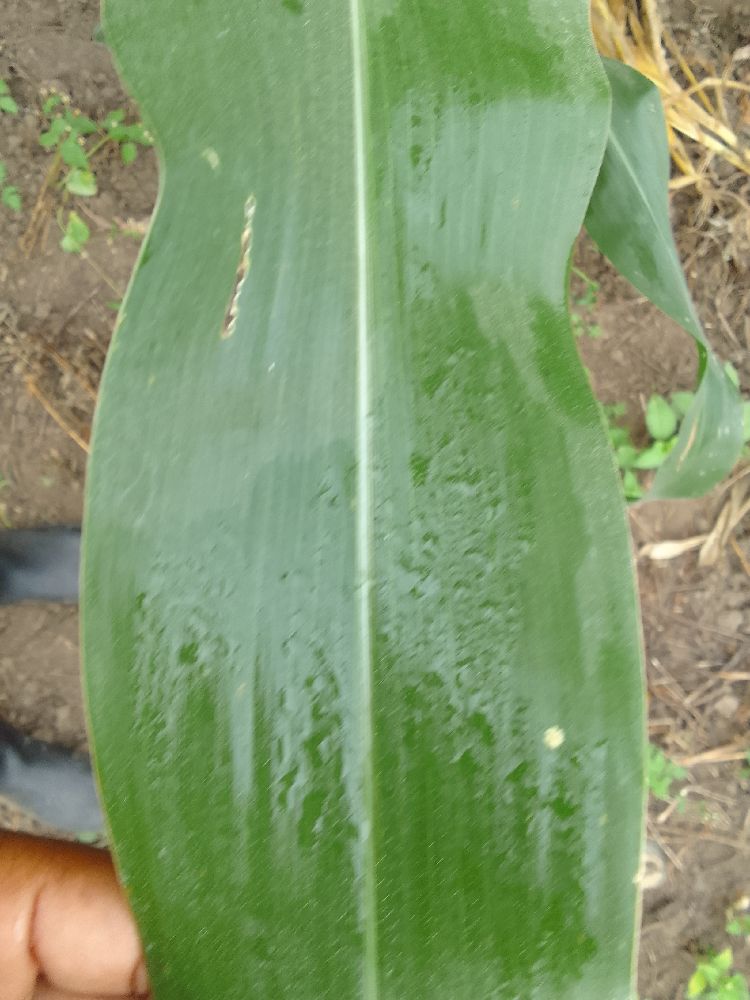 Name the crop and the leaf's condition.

maize, healthy
